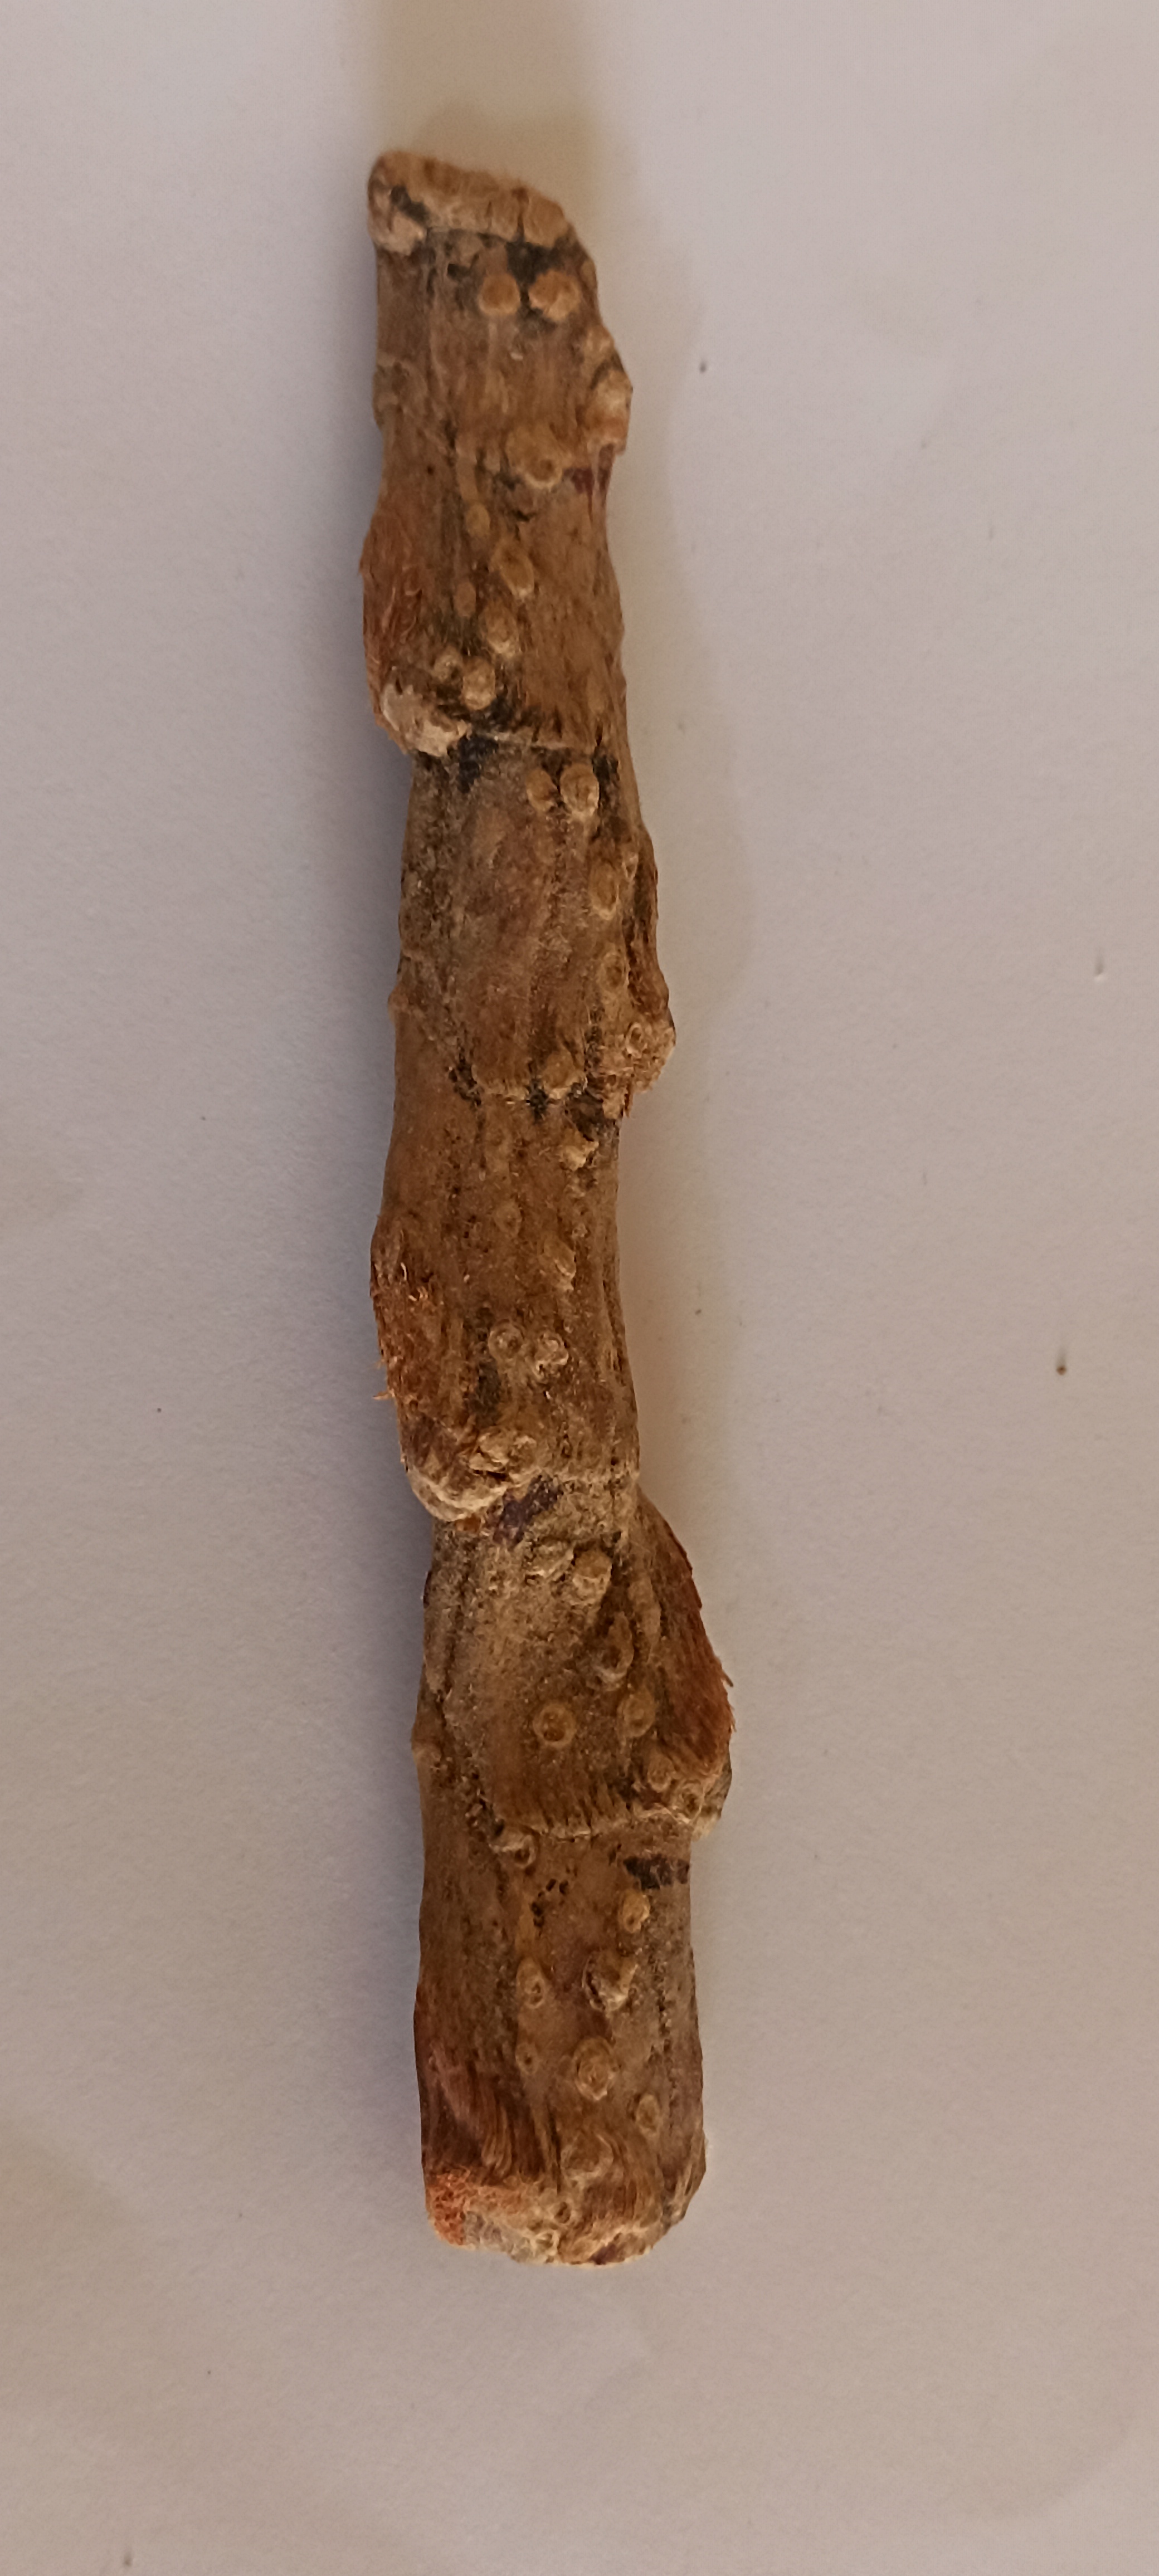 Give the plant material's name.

vekhand
